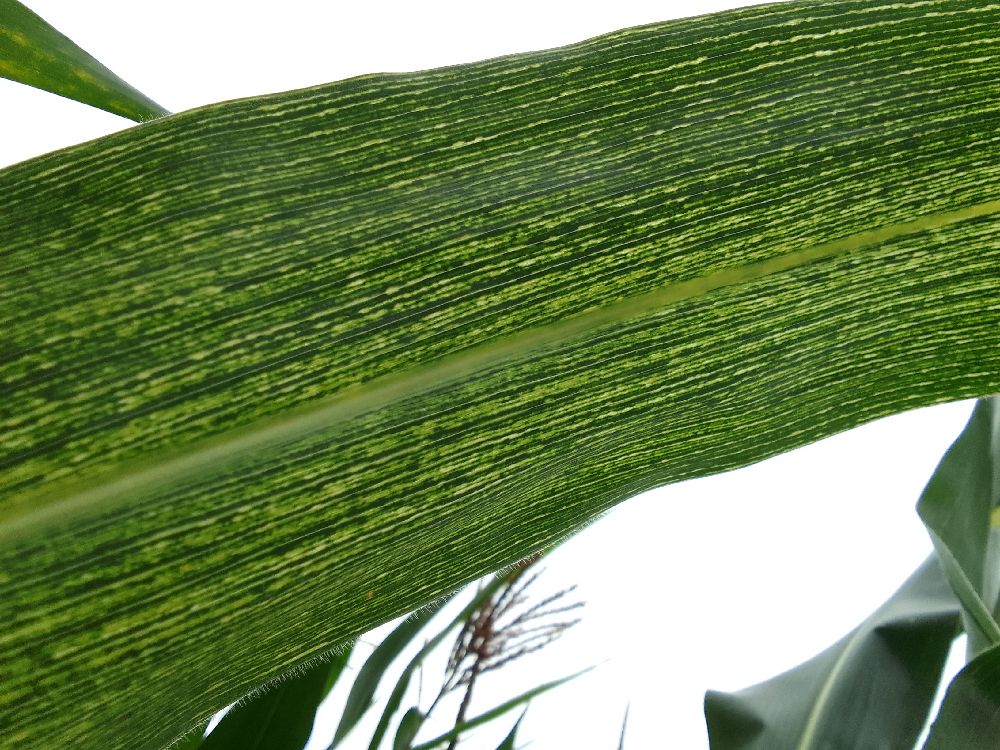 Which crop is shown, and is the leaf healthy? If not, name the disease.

maize, maize streak virus
